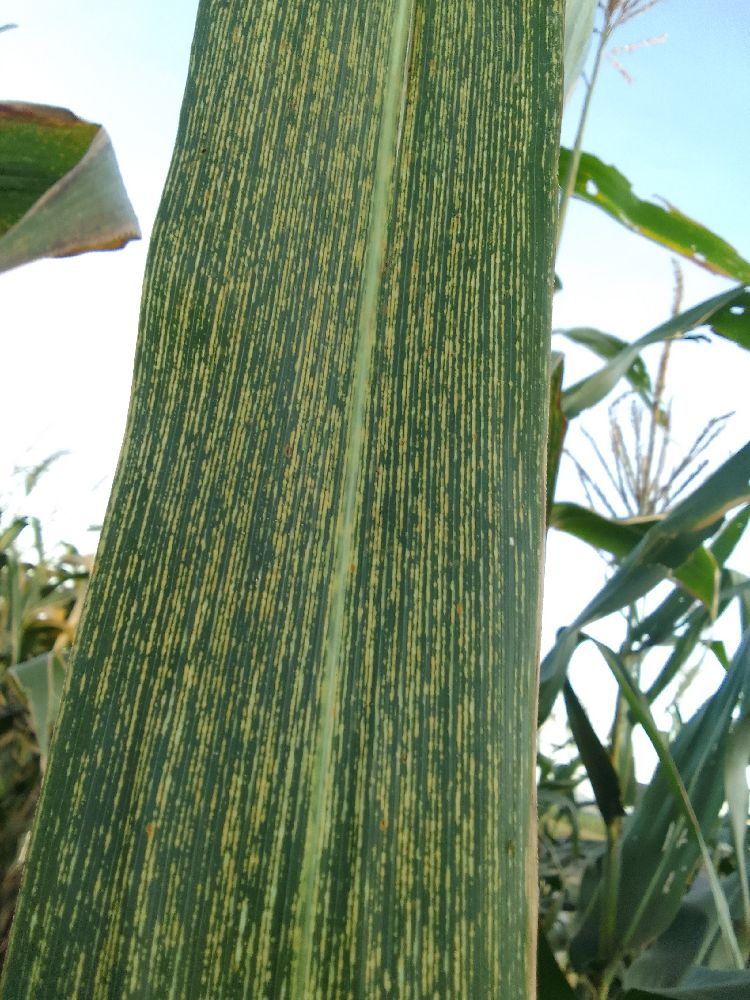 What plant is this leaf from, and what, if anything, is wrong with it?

maize, maize streak virus
